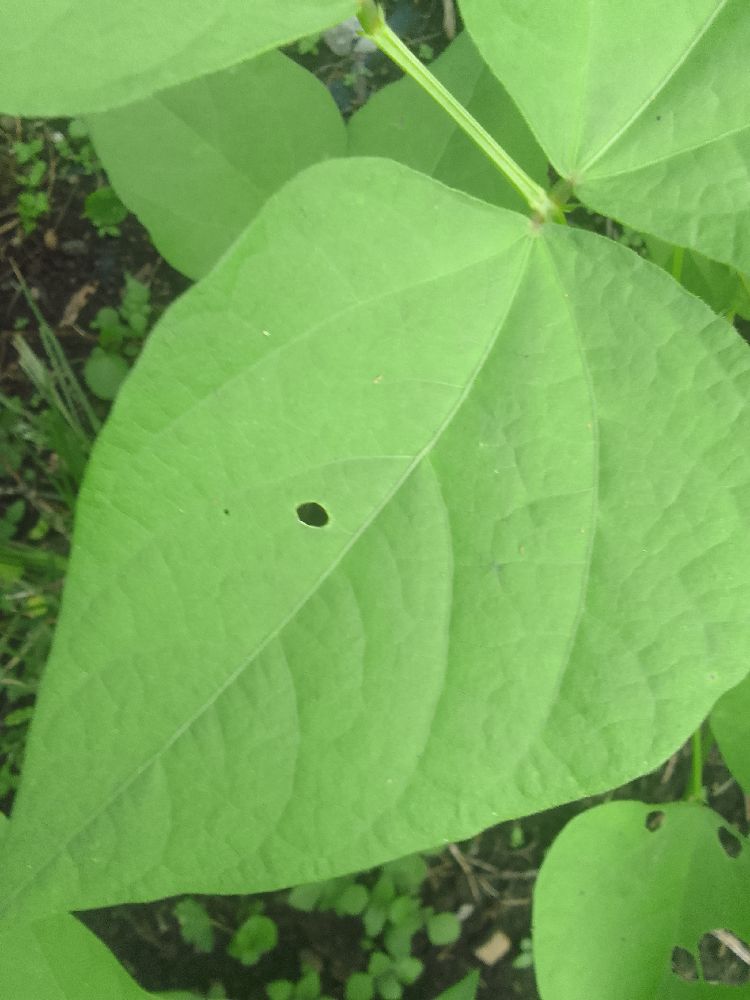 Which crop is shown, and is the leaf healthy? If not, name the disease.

common bean, healthy
